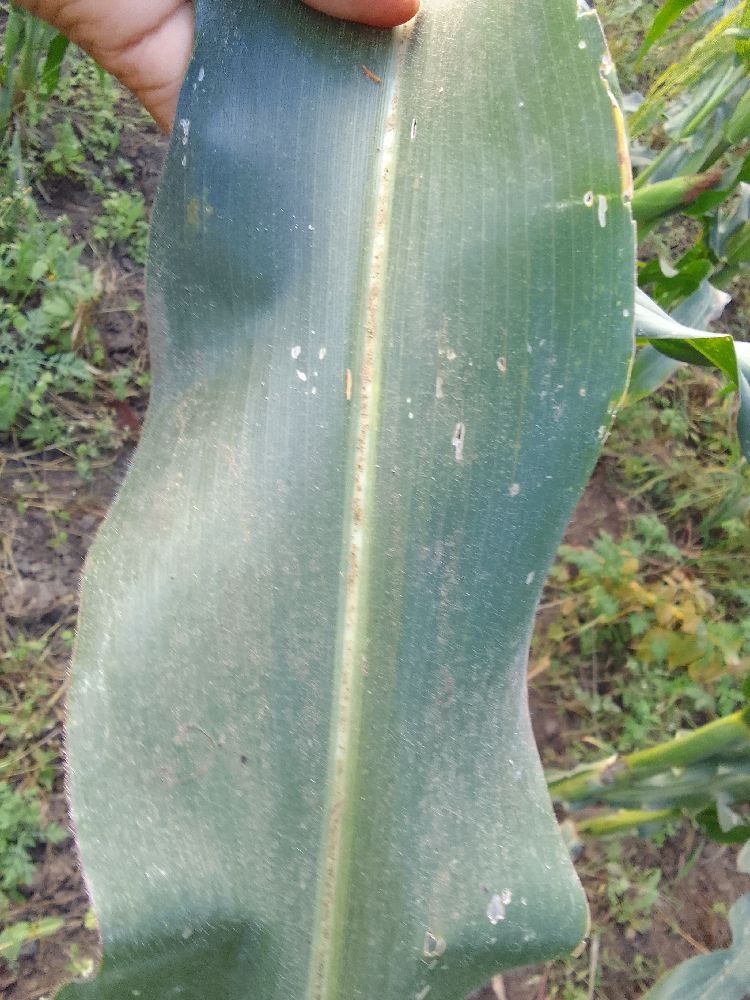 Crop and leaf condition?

maize, healthy
